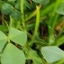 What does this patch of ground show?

unstructured weed
